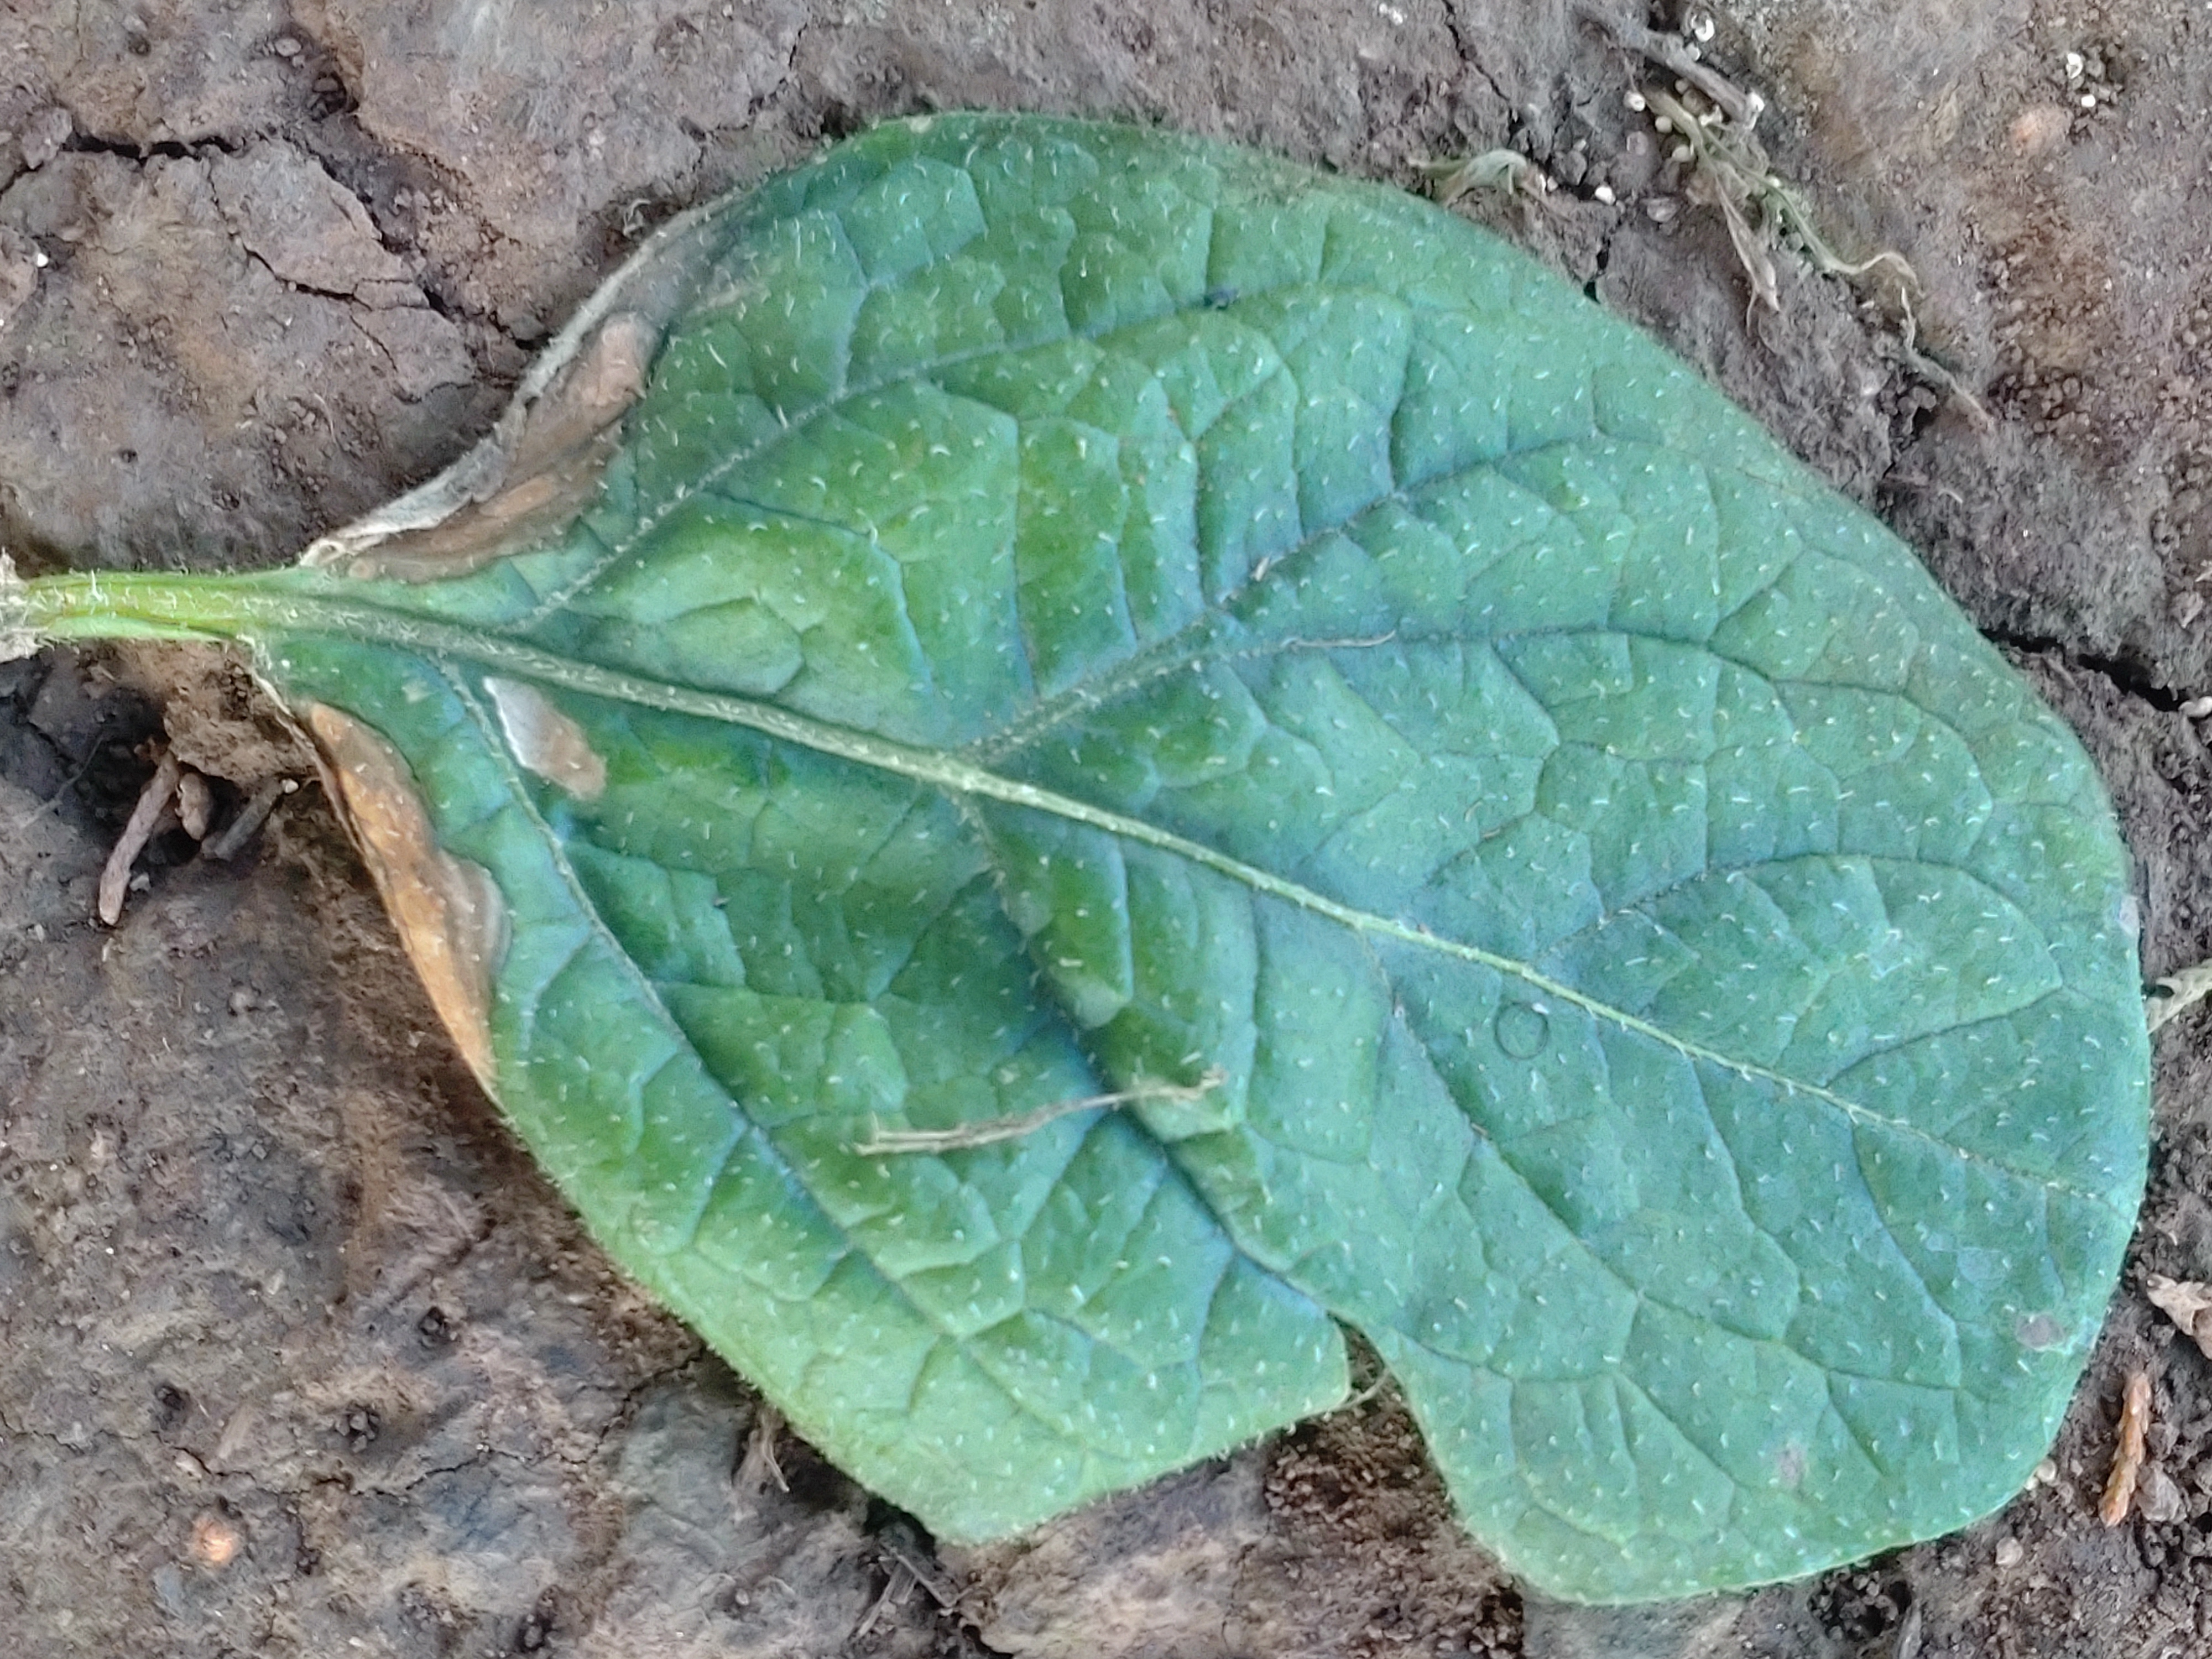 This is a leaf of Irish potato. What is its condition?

early blight
